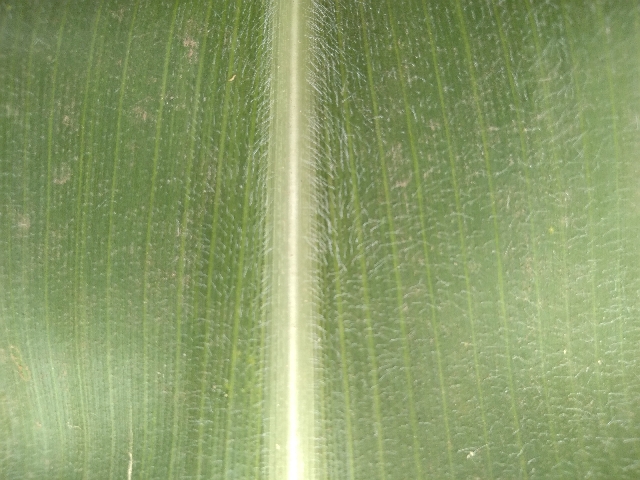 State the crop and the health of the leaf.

maize, healthy
